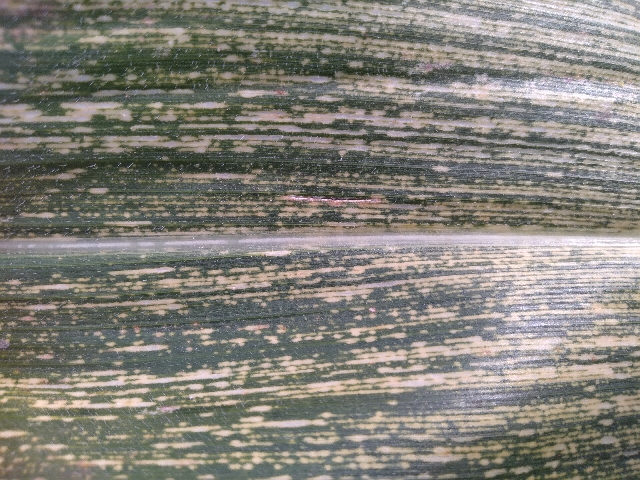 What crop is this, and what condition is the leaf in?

maize, maize streak virus
